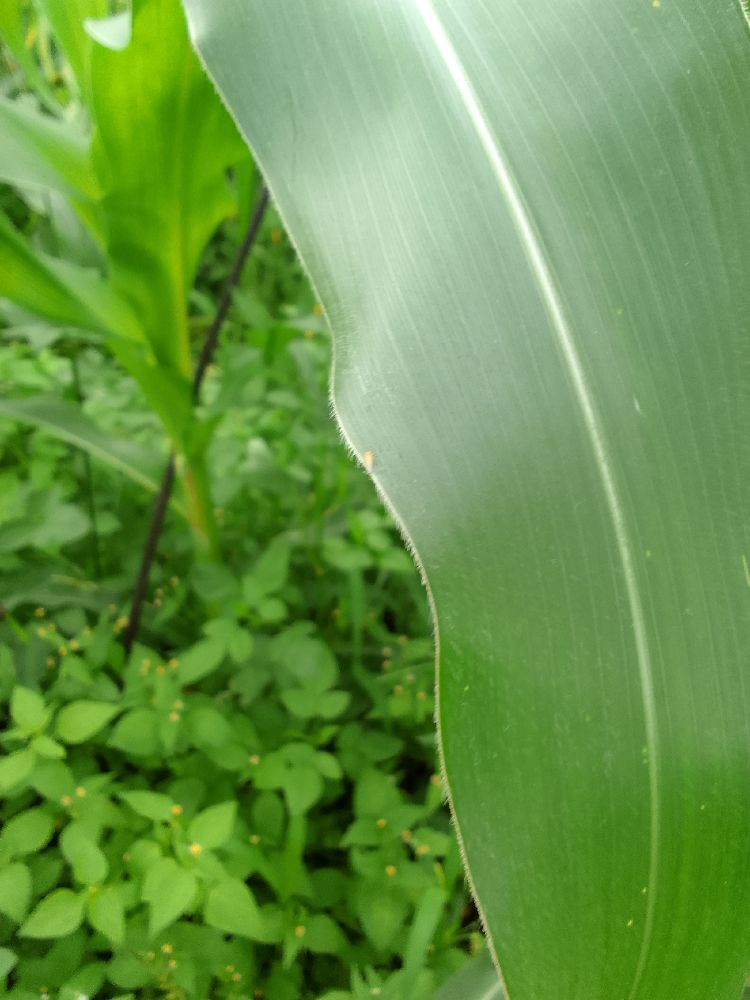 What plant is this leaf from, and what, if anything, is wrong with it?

maize, healthy
